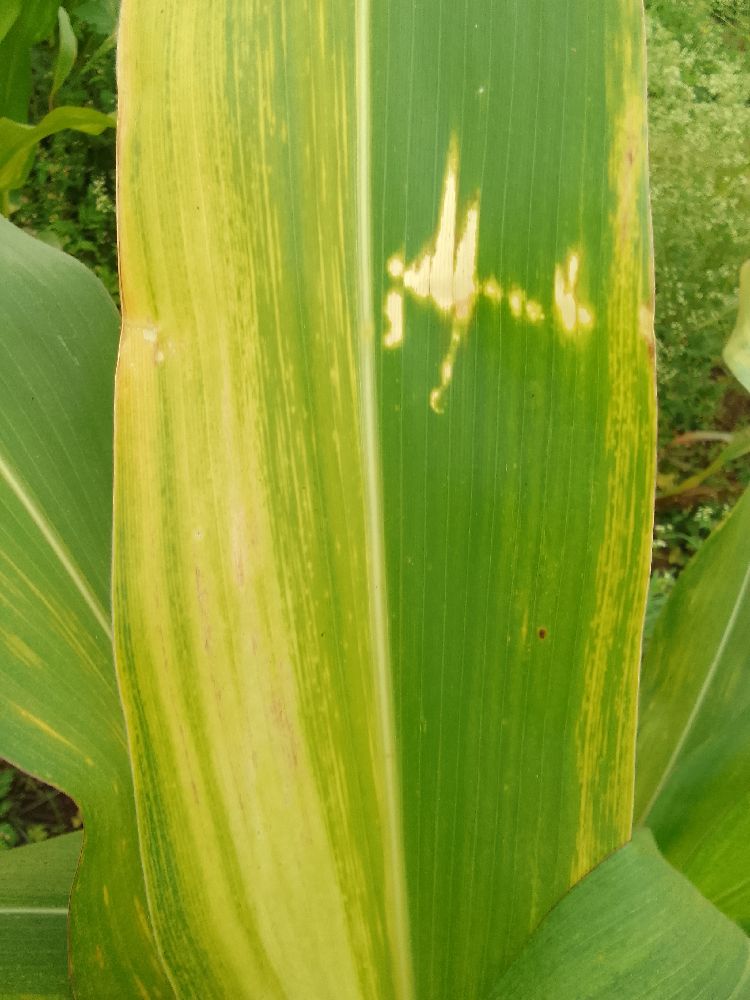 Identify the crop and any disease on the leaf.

maize, maize lethal necrosis
